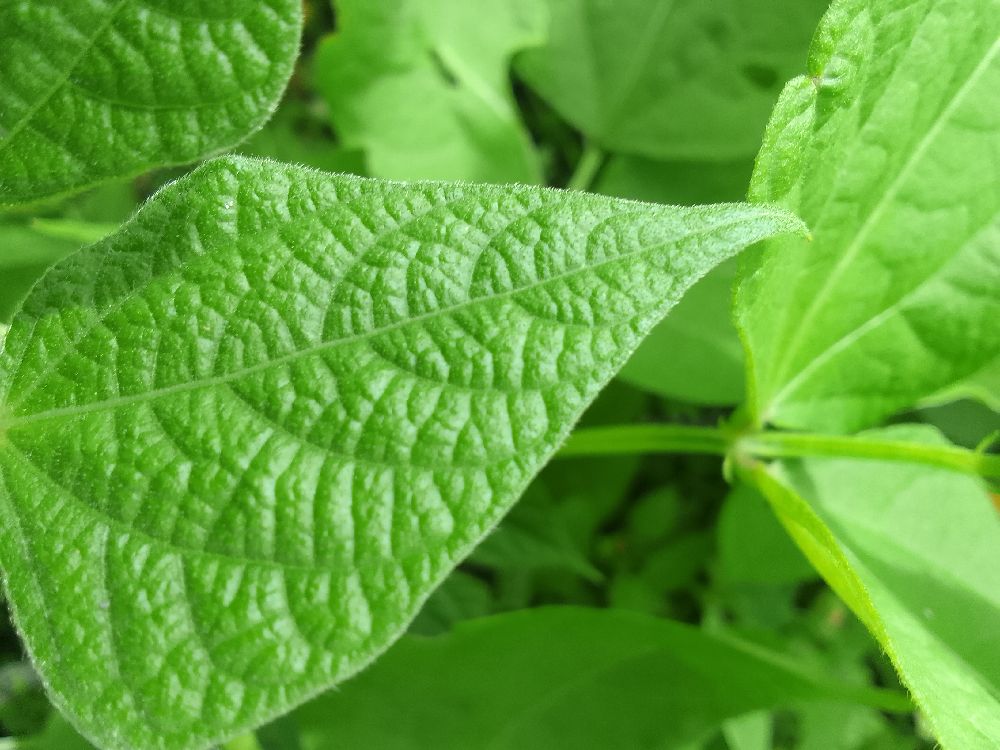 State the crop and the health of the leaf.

common bean, healthy
